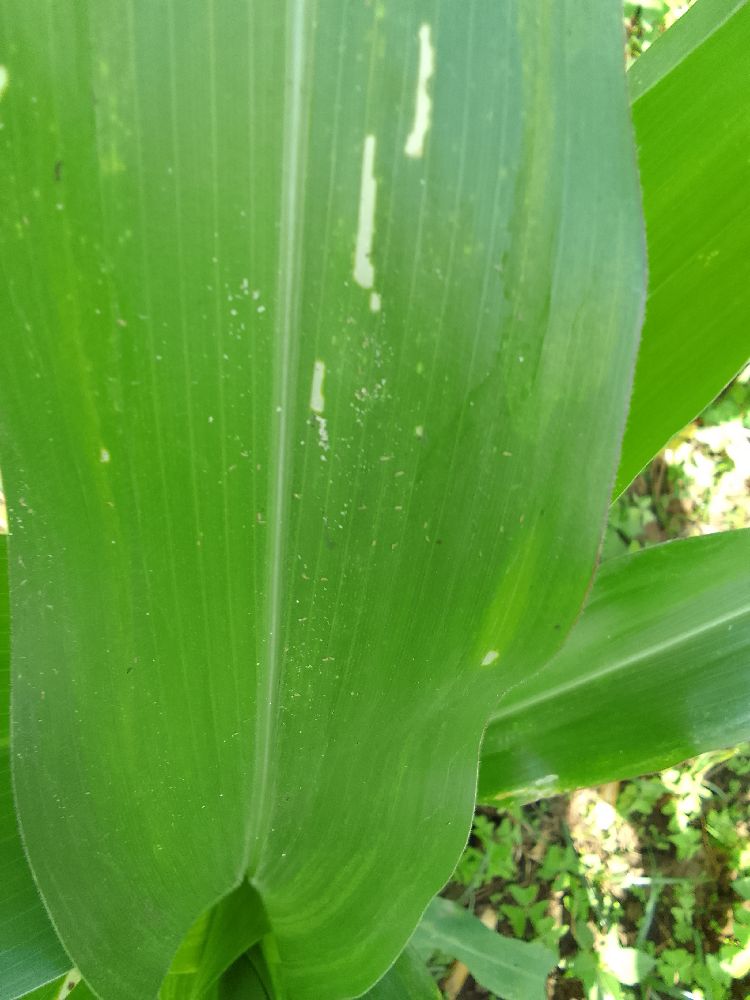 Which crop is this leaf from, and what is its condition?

maize, healthy
